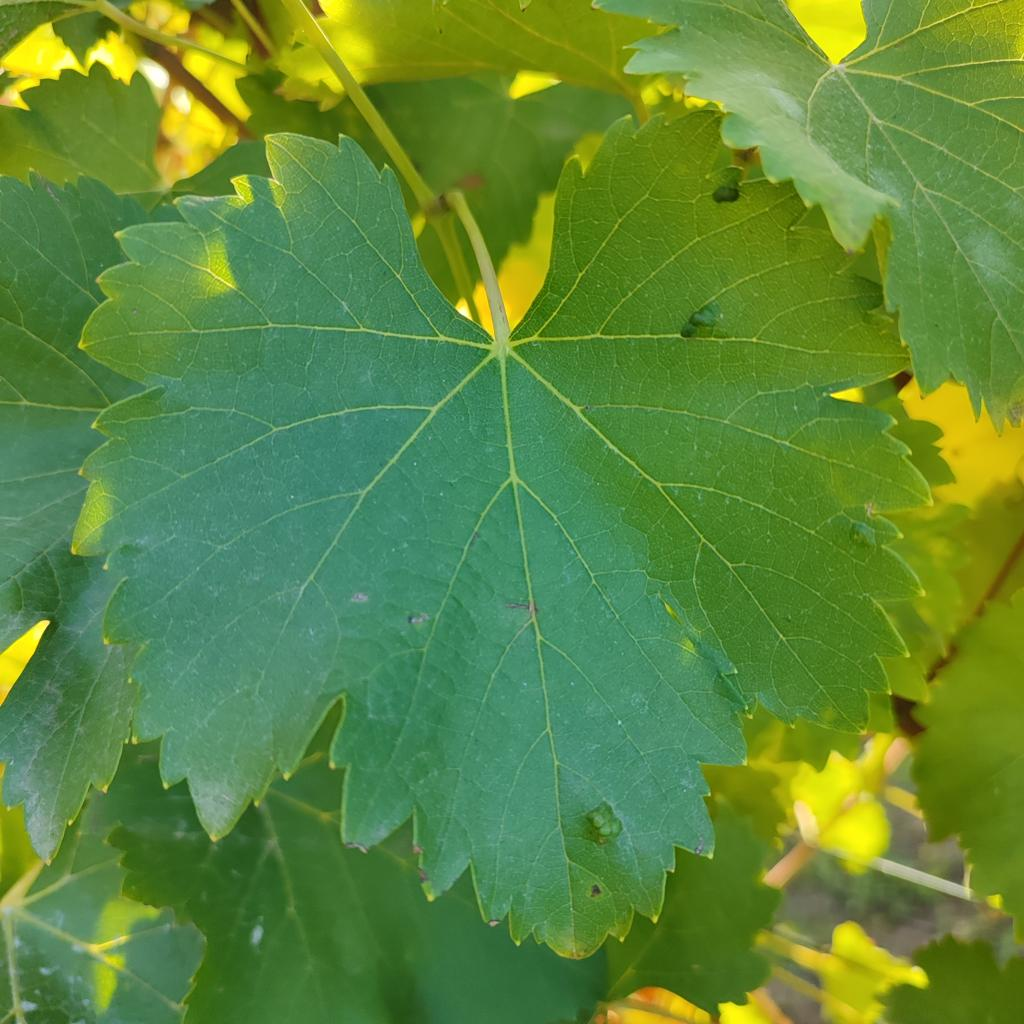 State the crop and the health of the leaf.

grapevine, erineum mite
